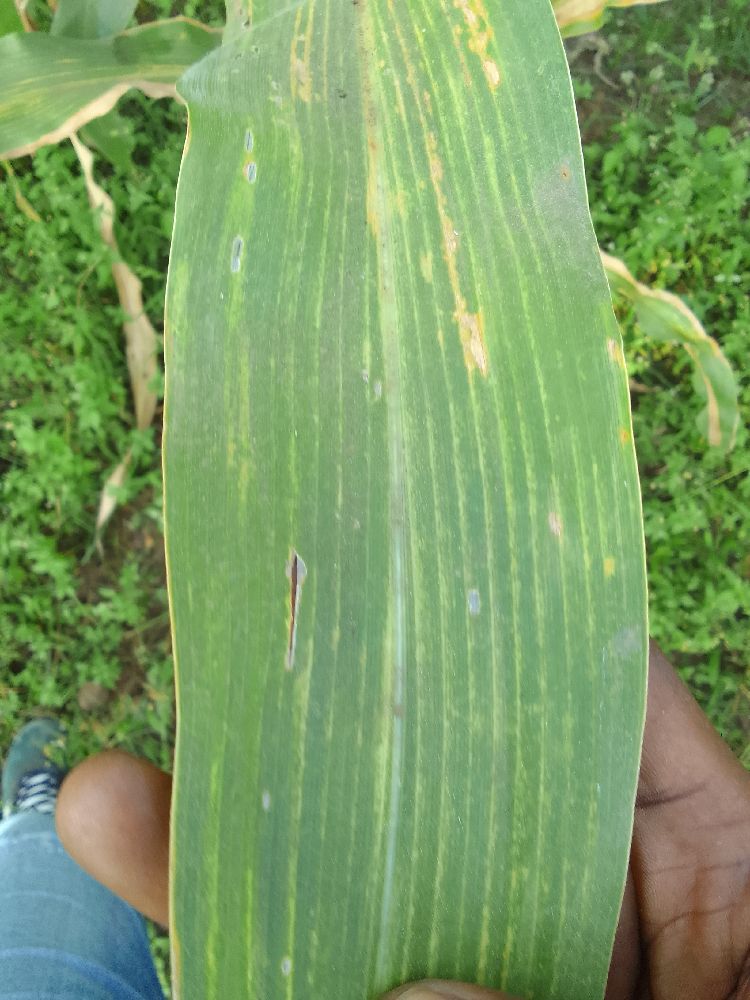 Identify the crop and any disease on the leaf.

maize, maize lethal necrosis
